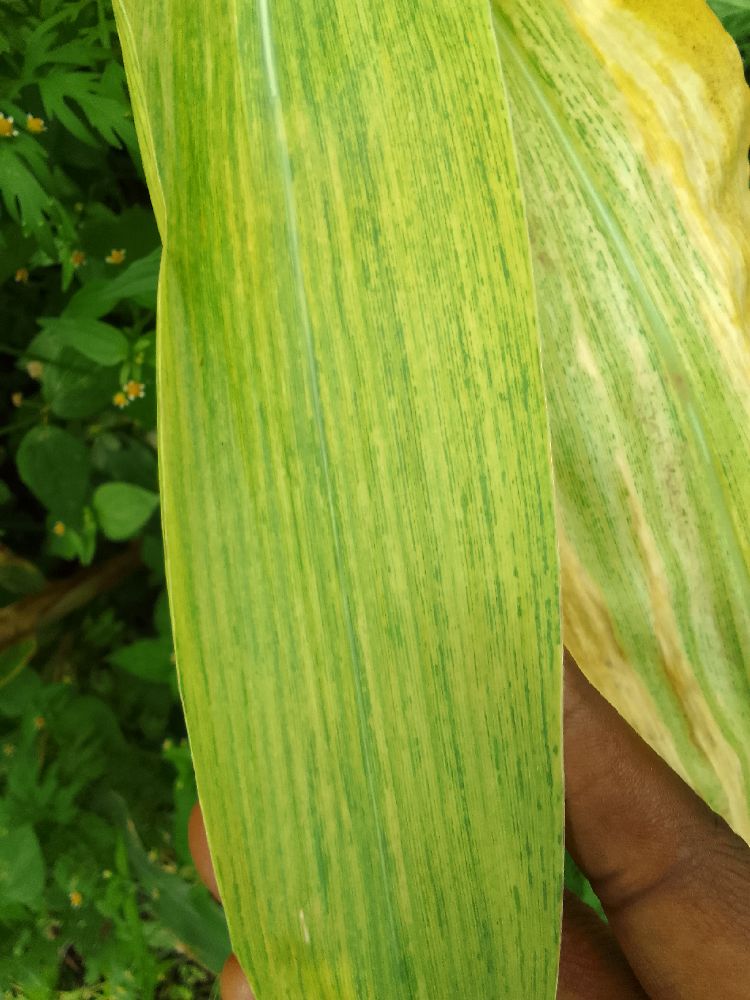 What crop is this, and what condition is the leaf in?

maize, maize lethal necrosis
